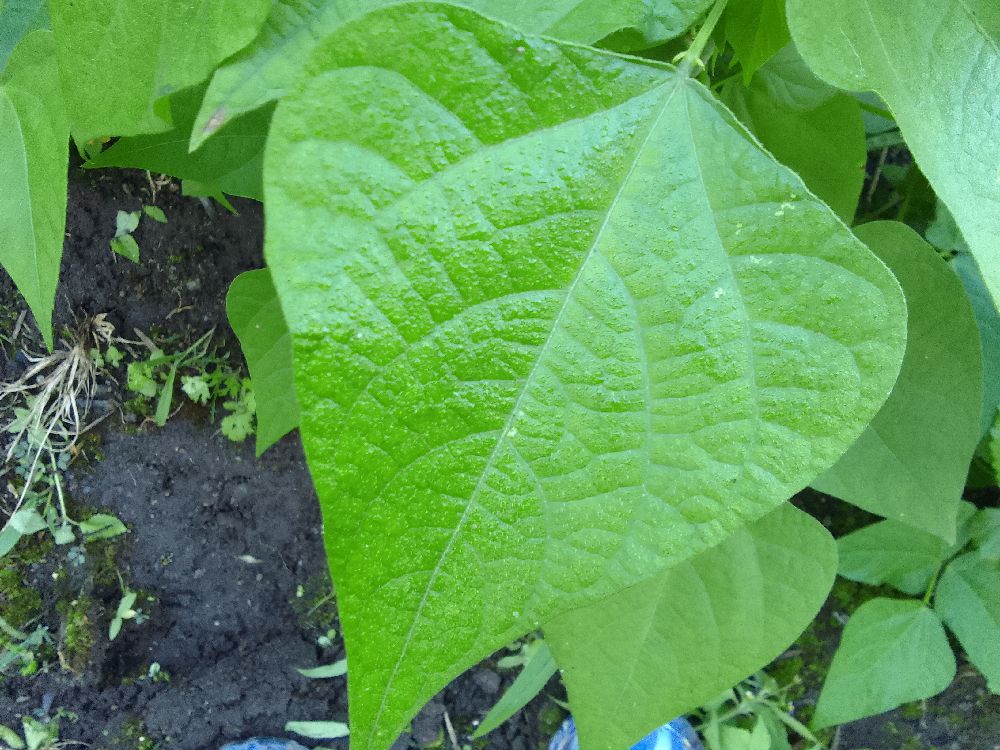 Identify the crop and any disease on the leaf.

common bean, healthy
